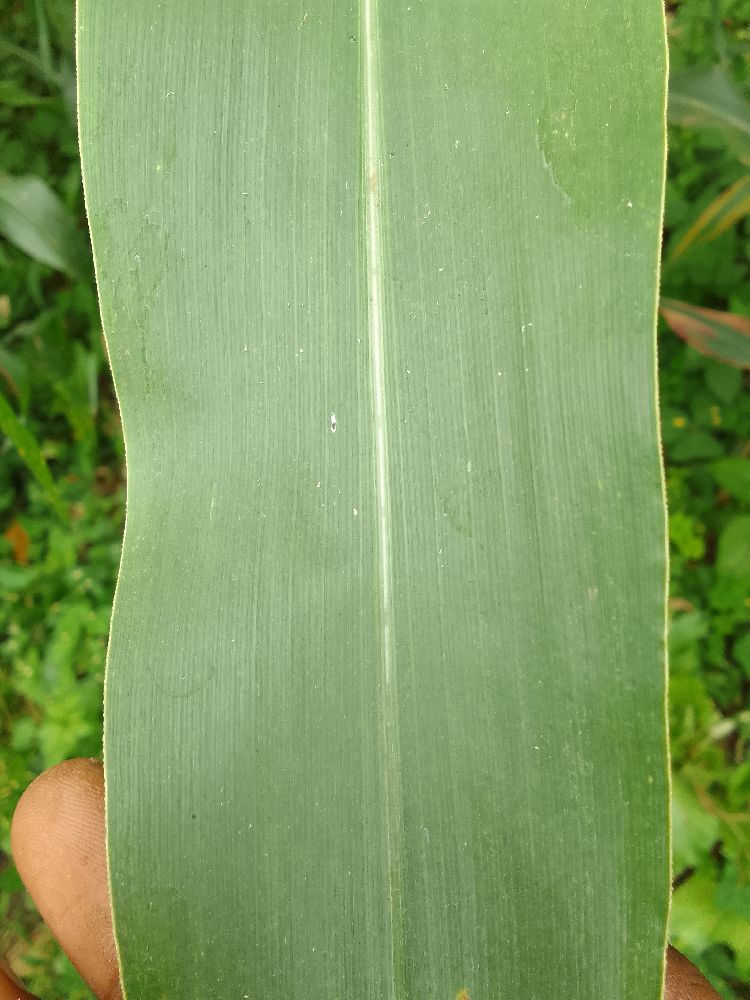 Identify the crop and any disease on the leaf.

maize, healthy
